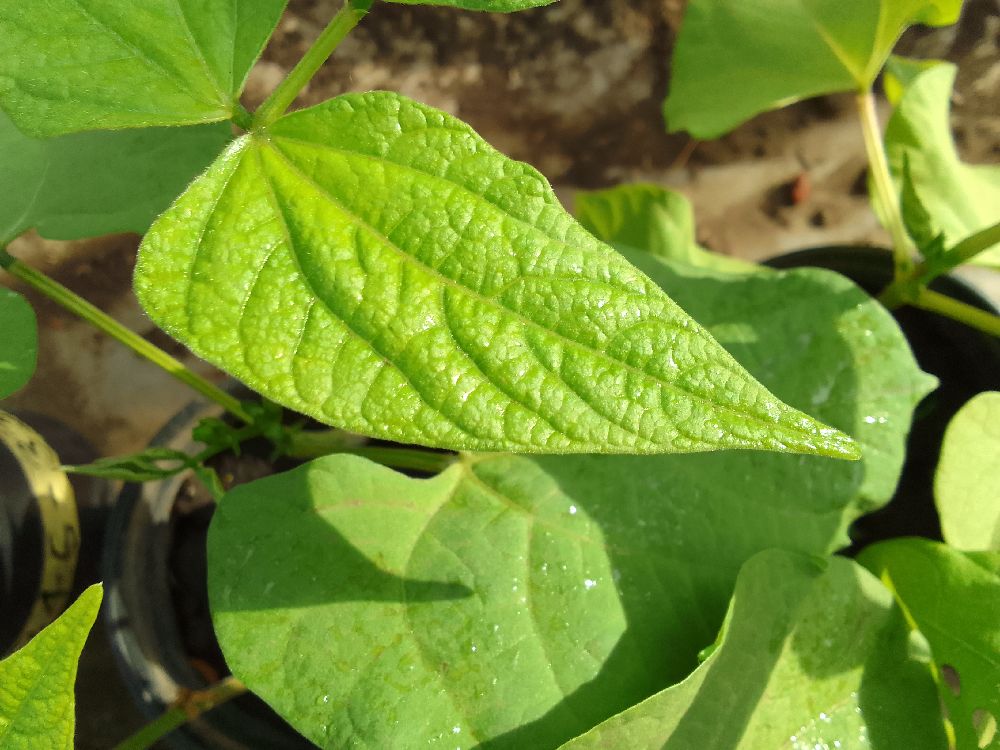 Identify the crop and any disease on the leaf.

common bean, healthy
